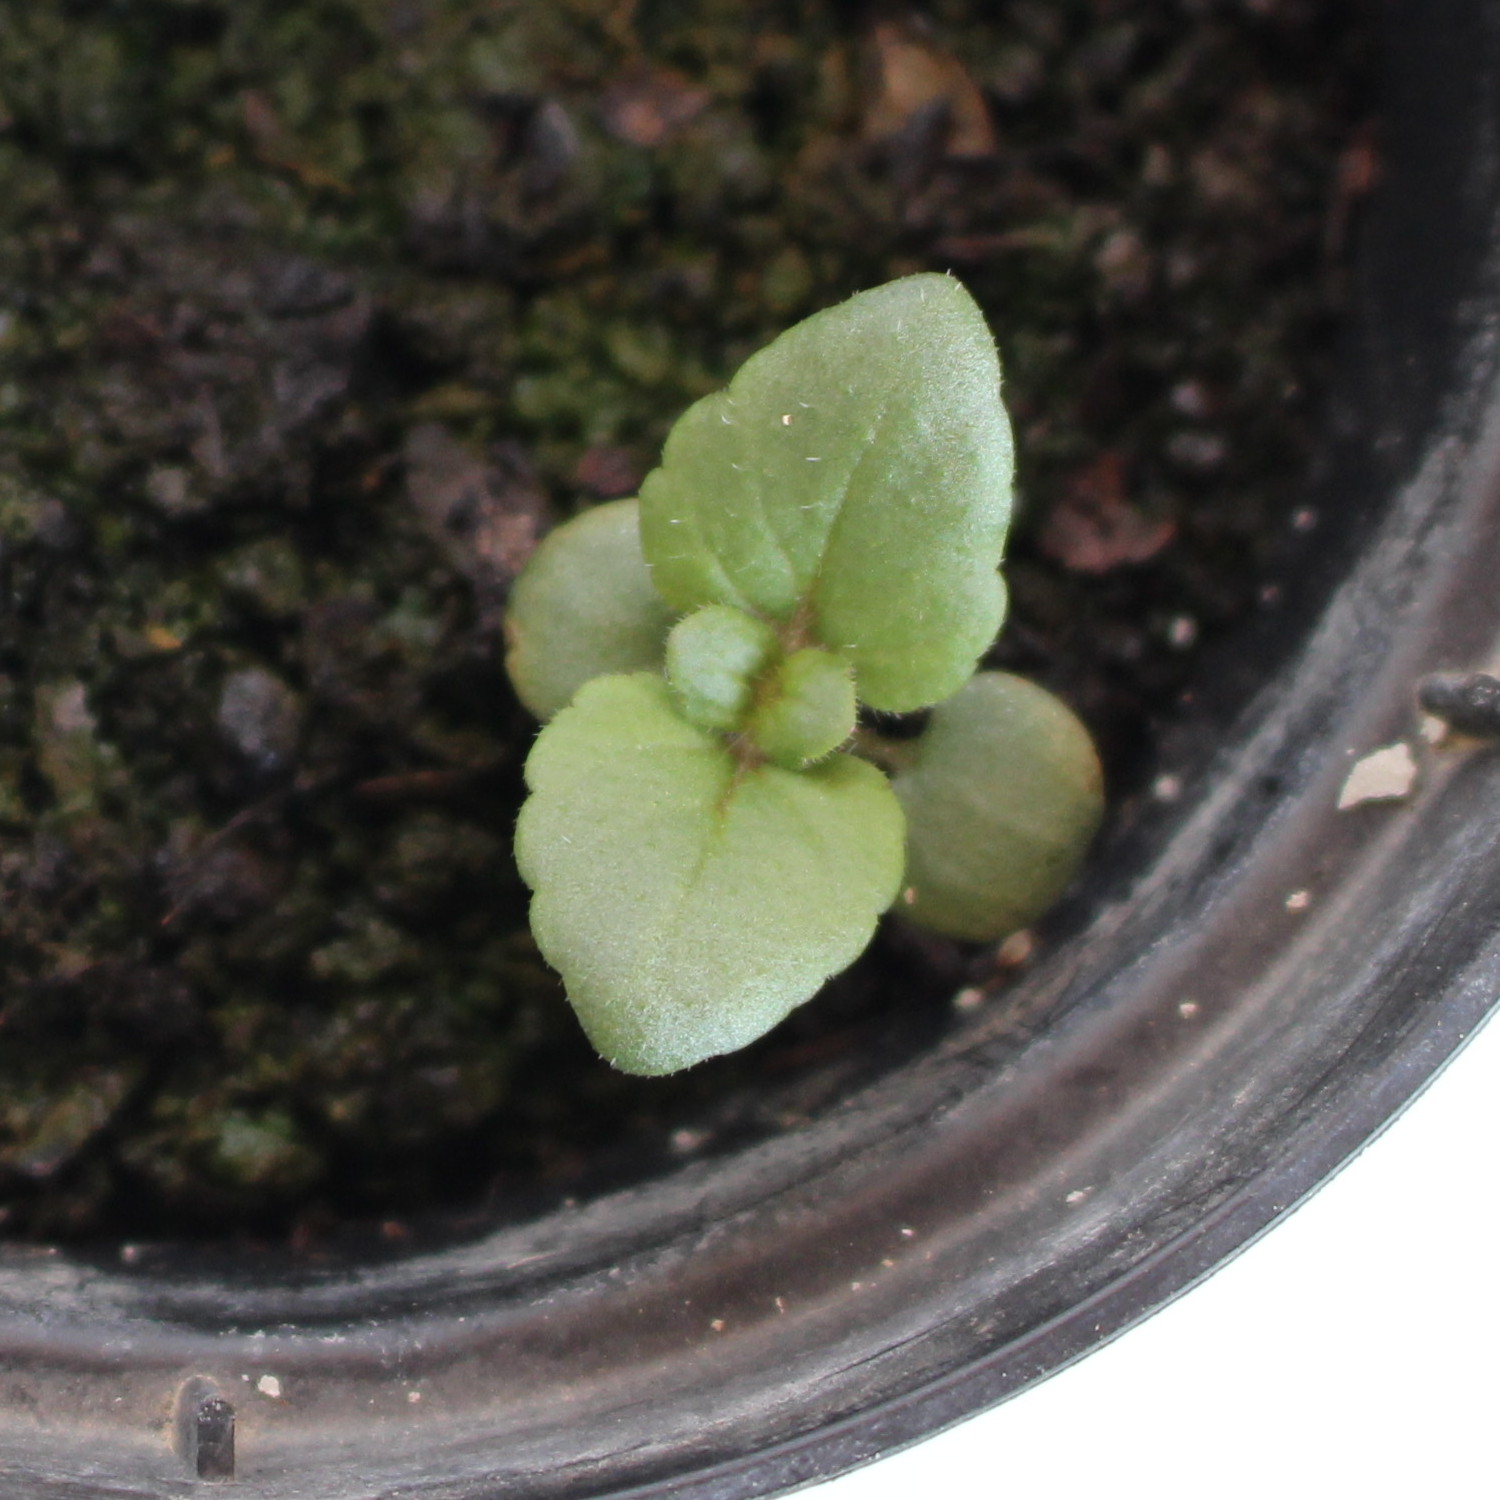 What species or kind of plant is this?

Veronica persica
